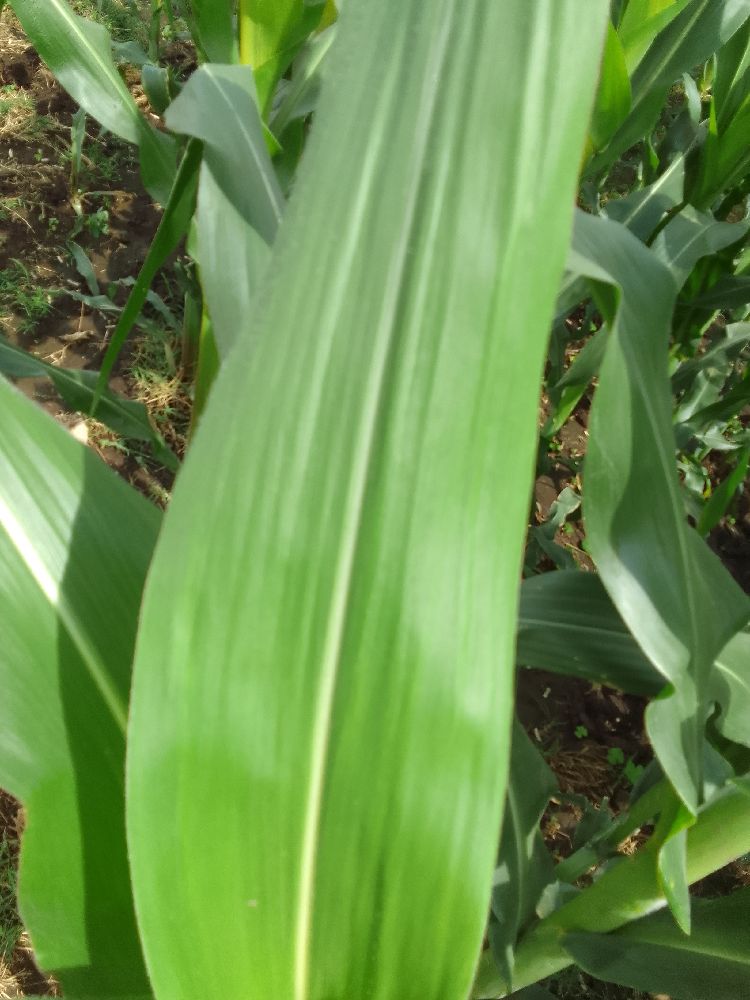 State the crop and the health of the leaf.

maize, healthy
